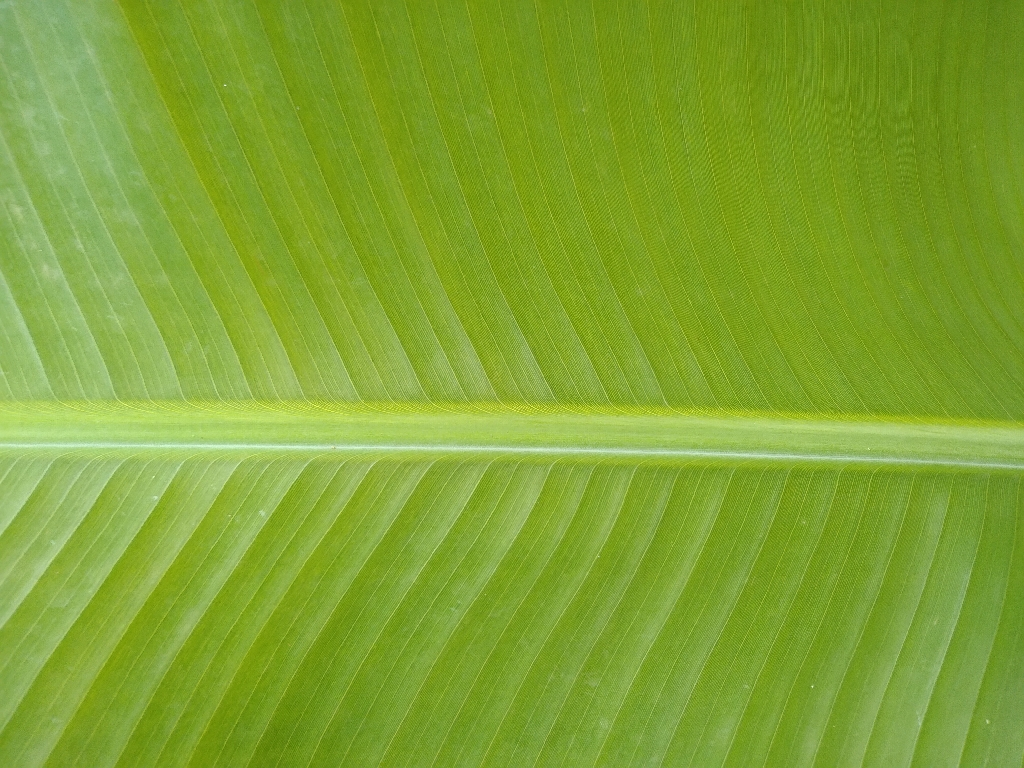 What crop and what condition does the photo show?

banana, healthy
